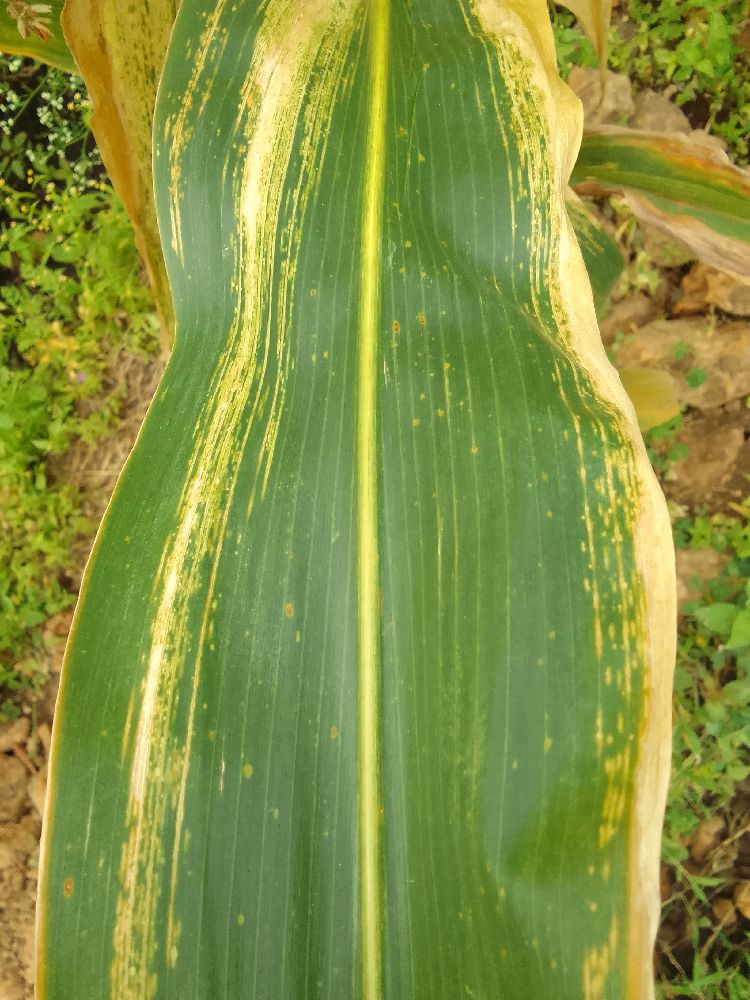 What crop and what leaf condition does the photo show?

maize, maize lethal necrosis
